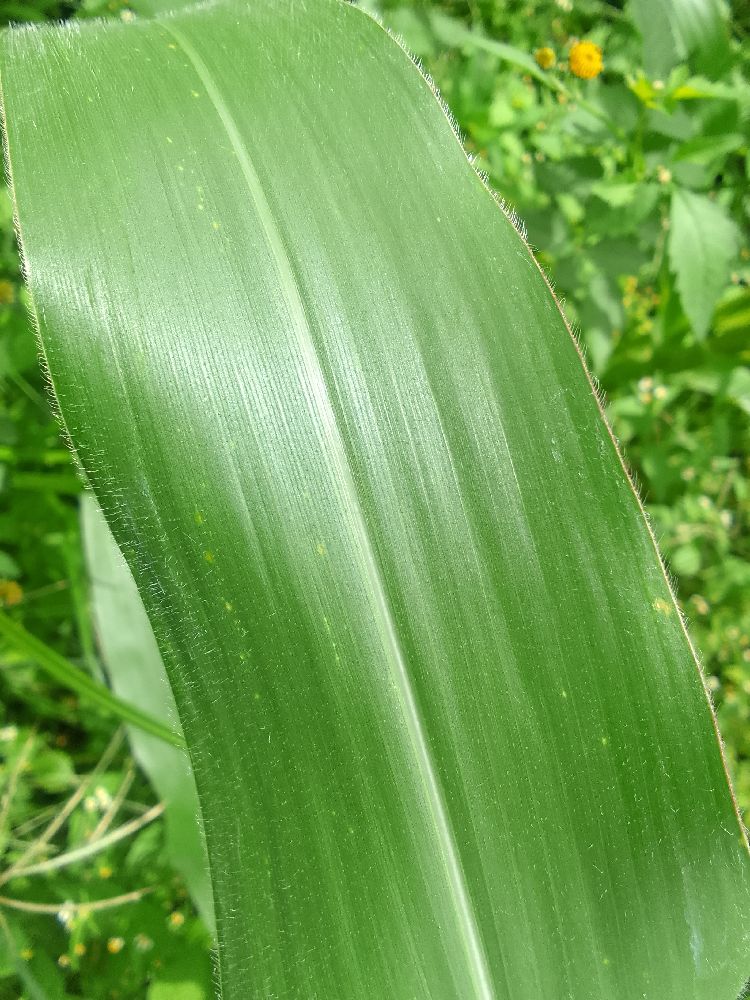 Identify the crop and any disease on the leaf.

maize, healthy
